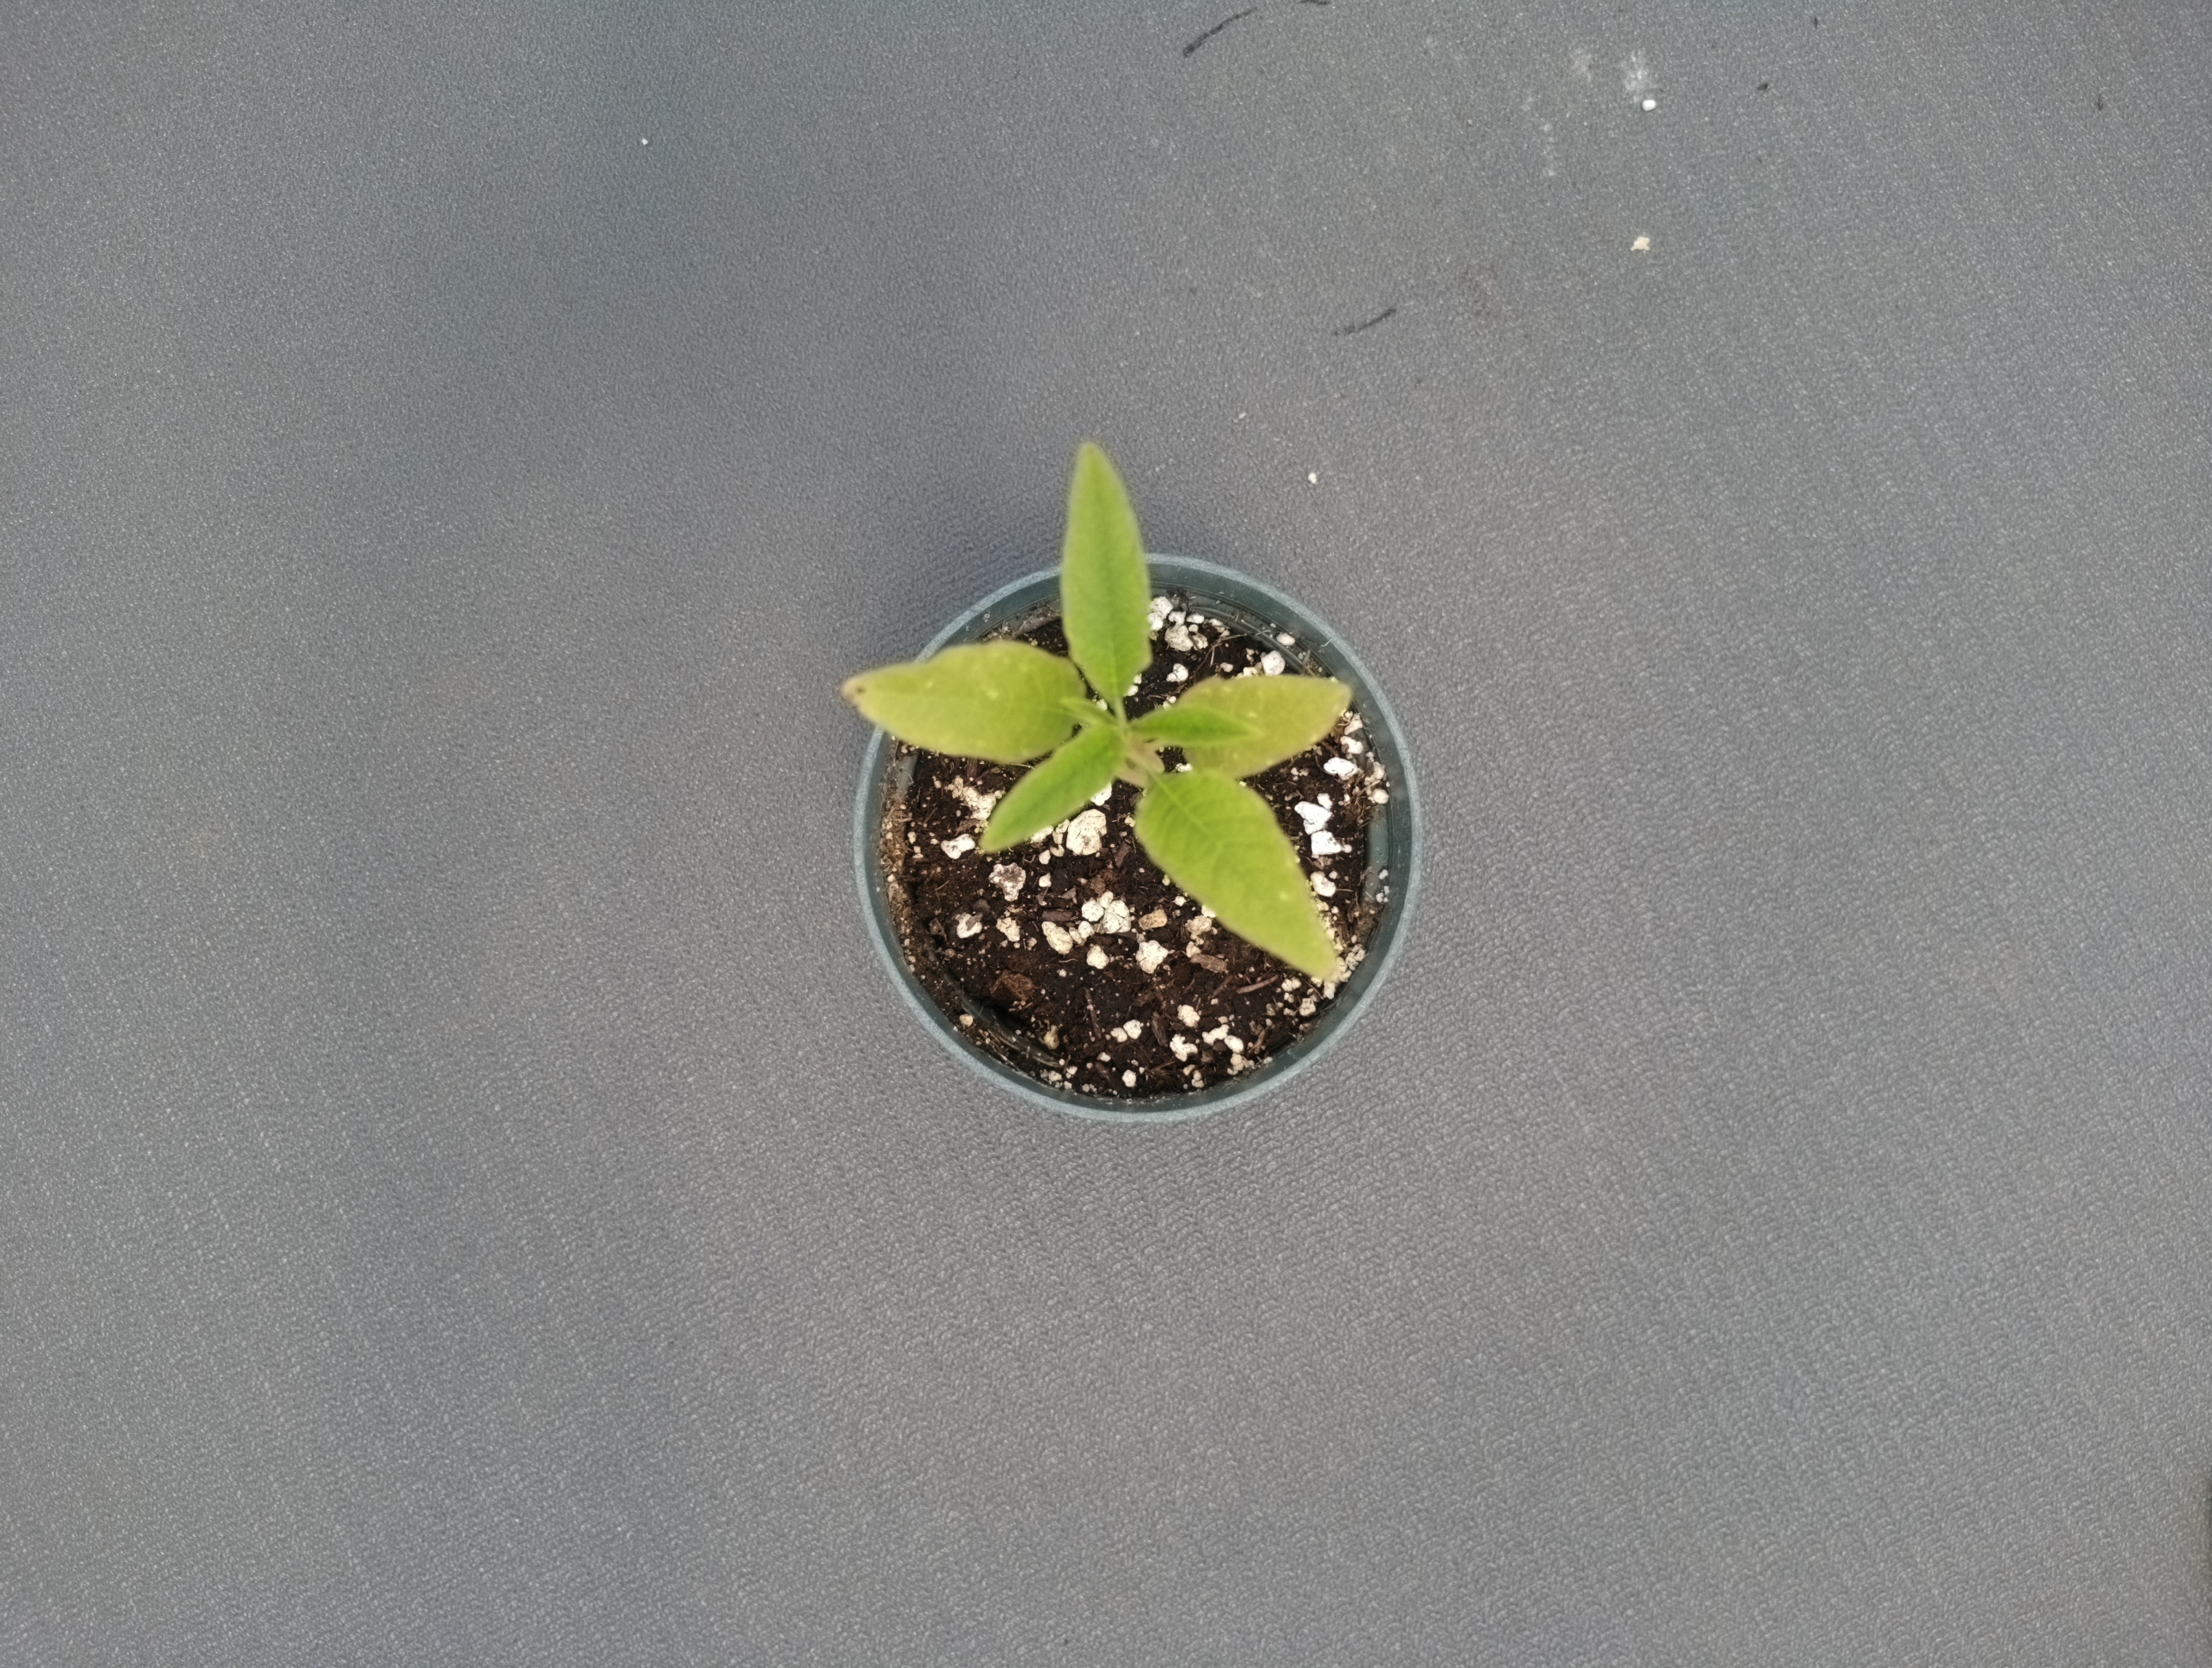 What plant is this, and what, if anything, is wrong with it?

waterhemp, chlorosis only
